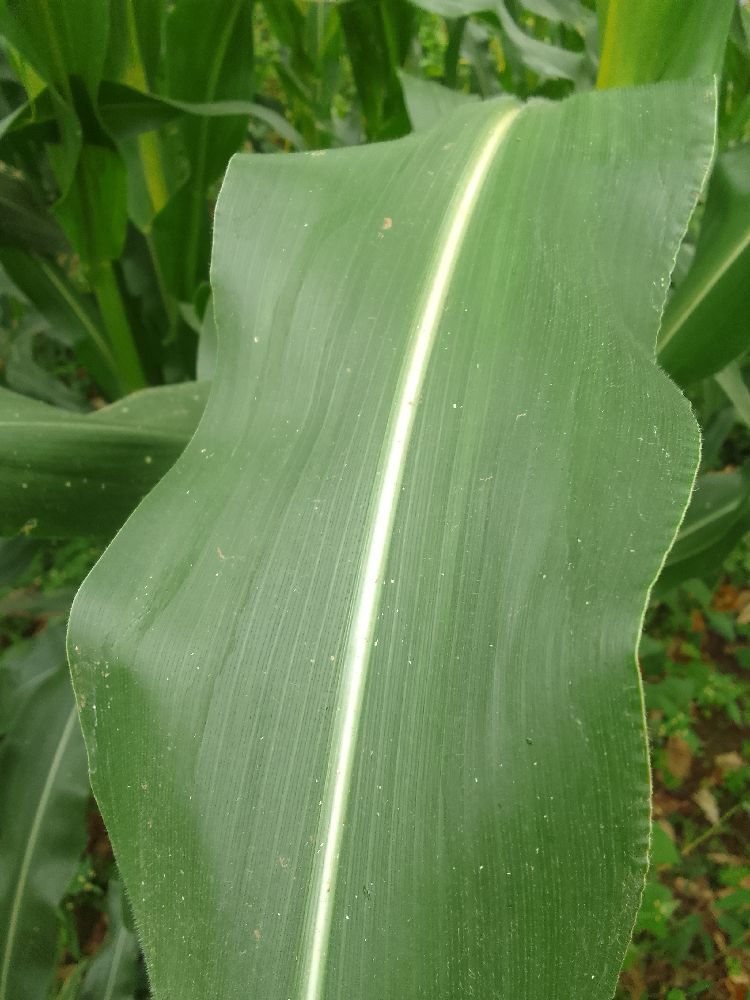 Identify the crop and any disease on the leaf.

maize, healthy
